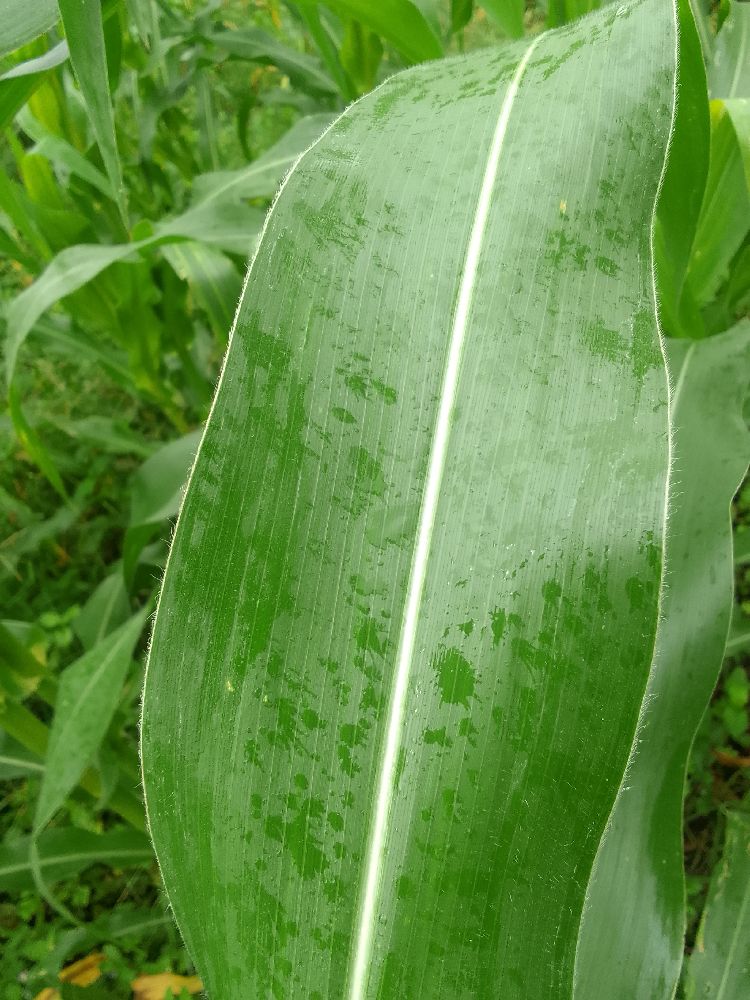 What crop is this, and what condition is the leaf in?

maize, healthy
